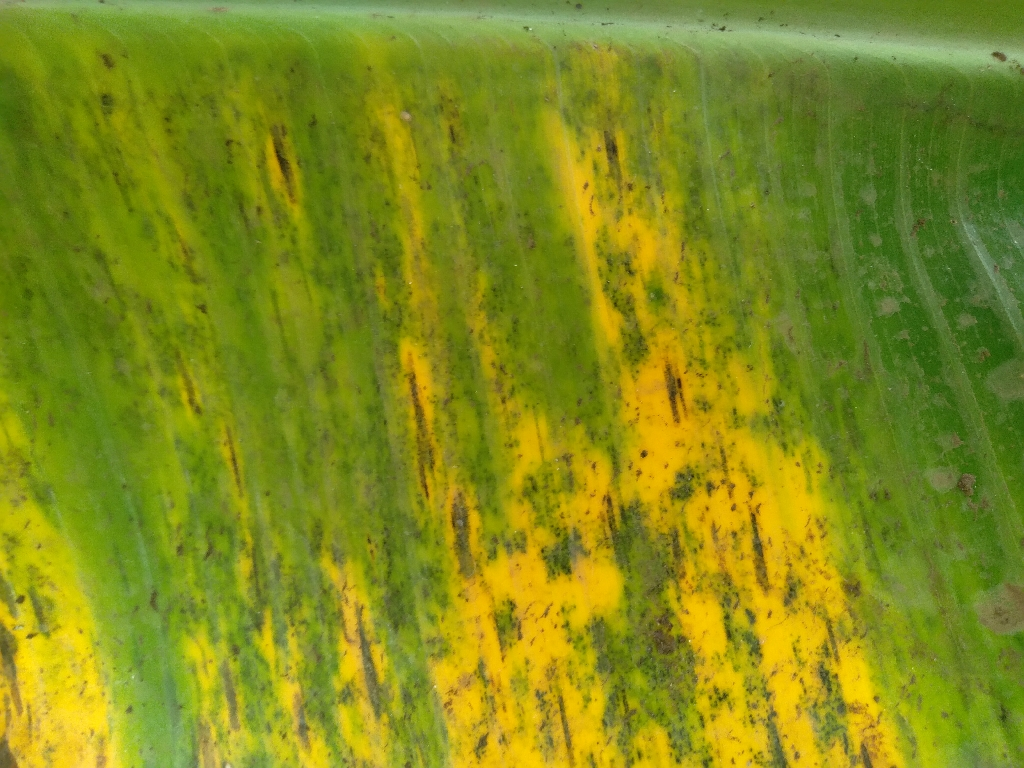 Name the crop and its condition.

banana, black sigatoka
